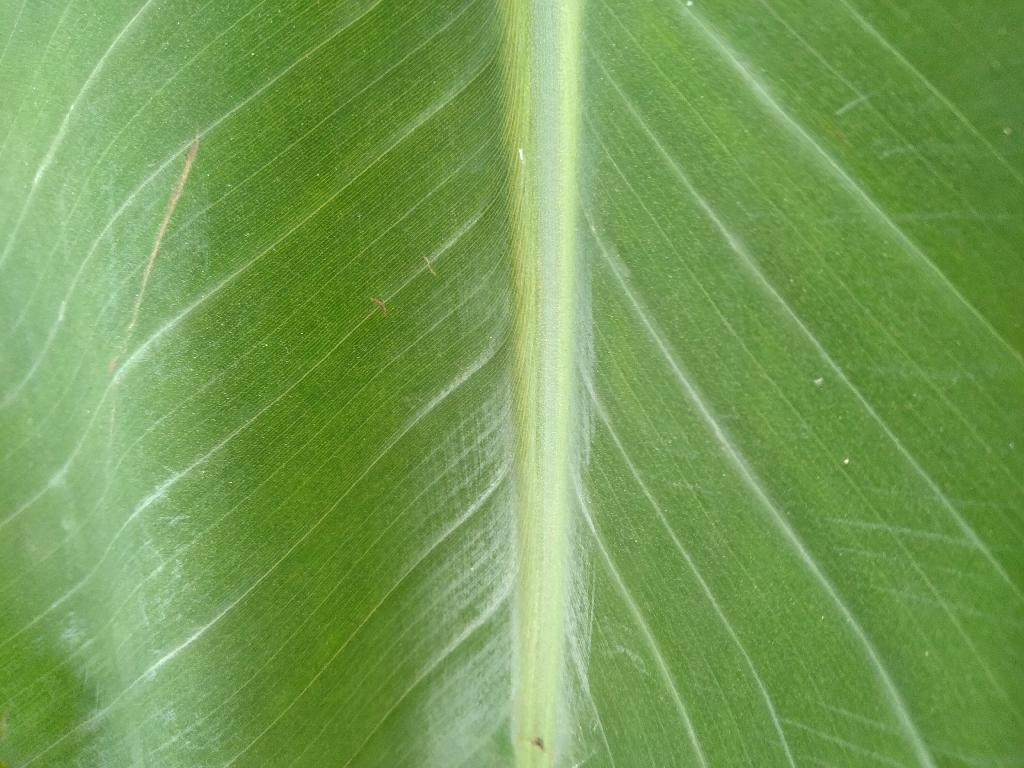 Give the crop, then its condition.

banana, healthy
